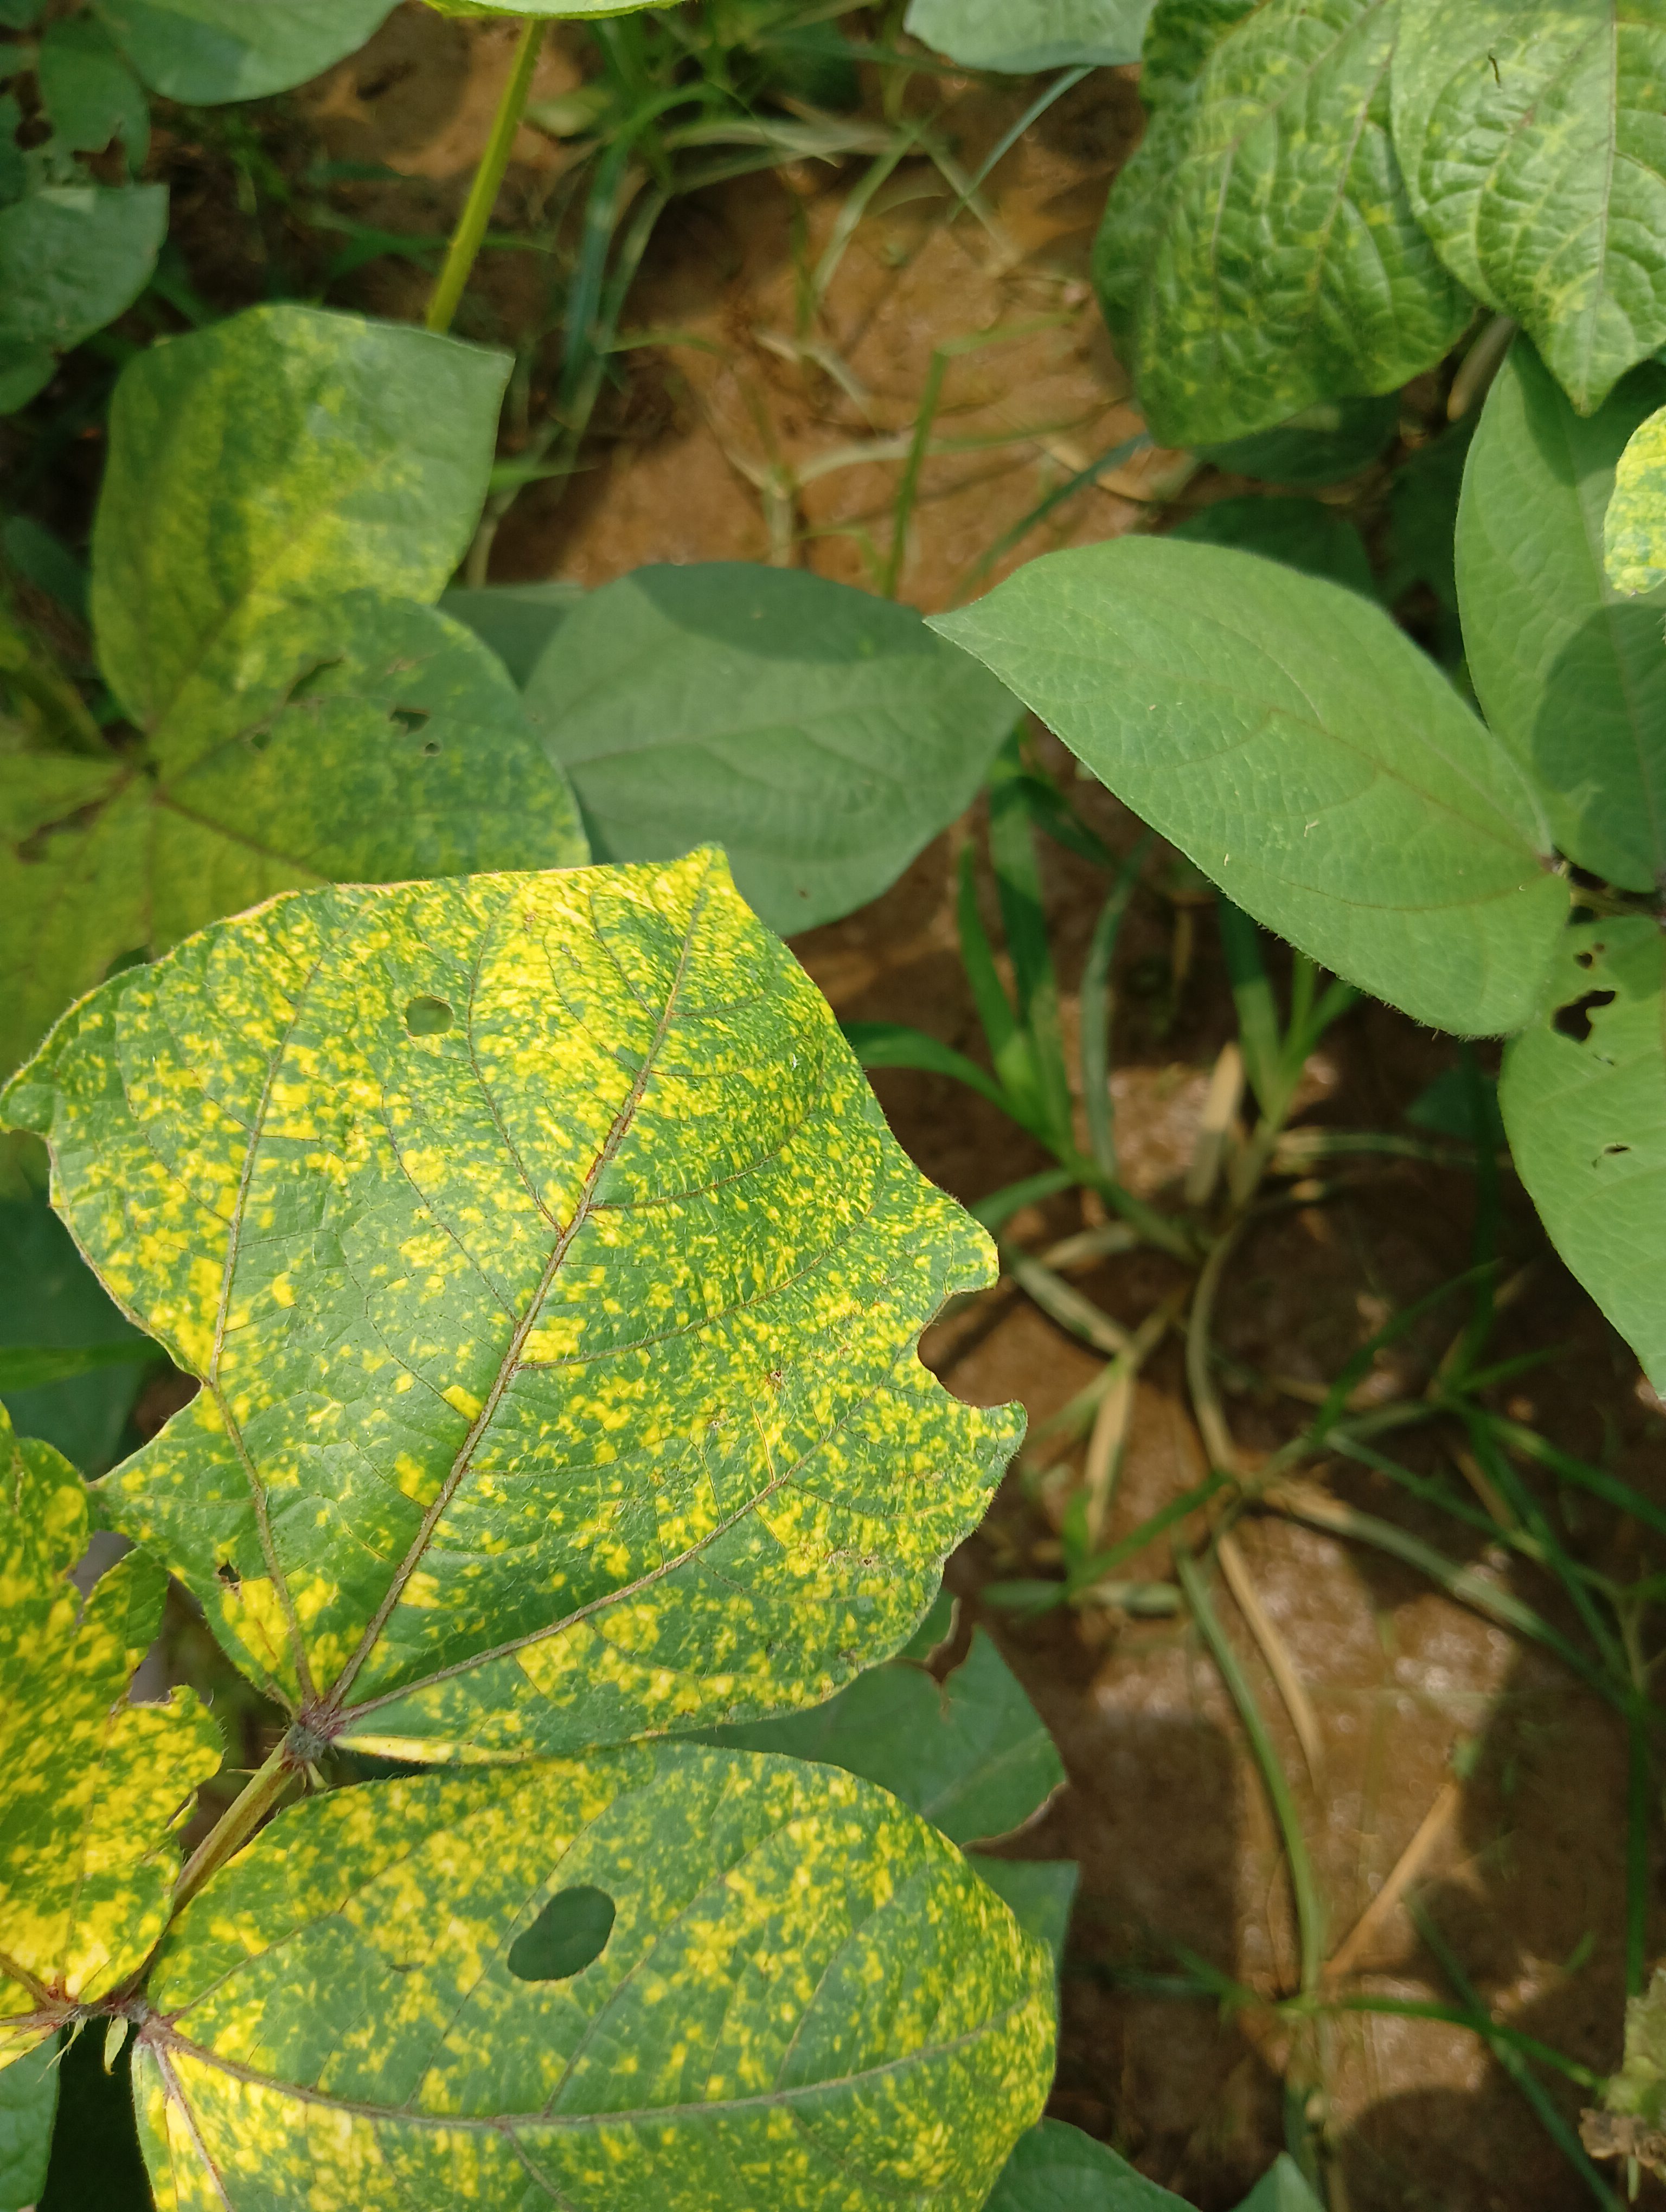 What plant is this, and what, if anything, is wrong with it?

mungbean, yellow mosaic
